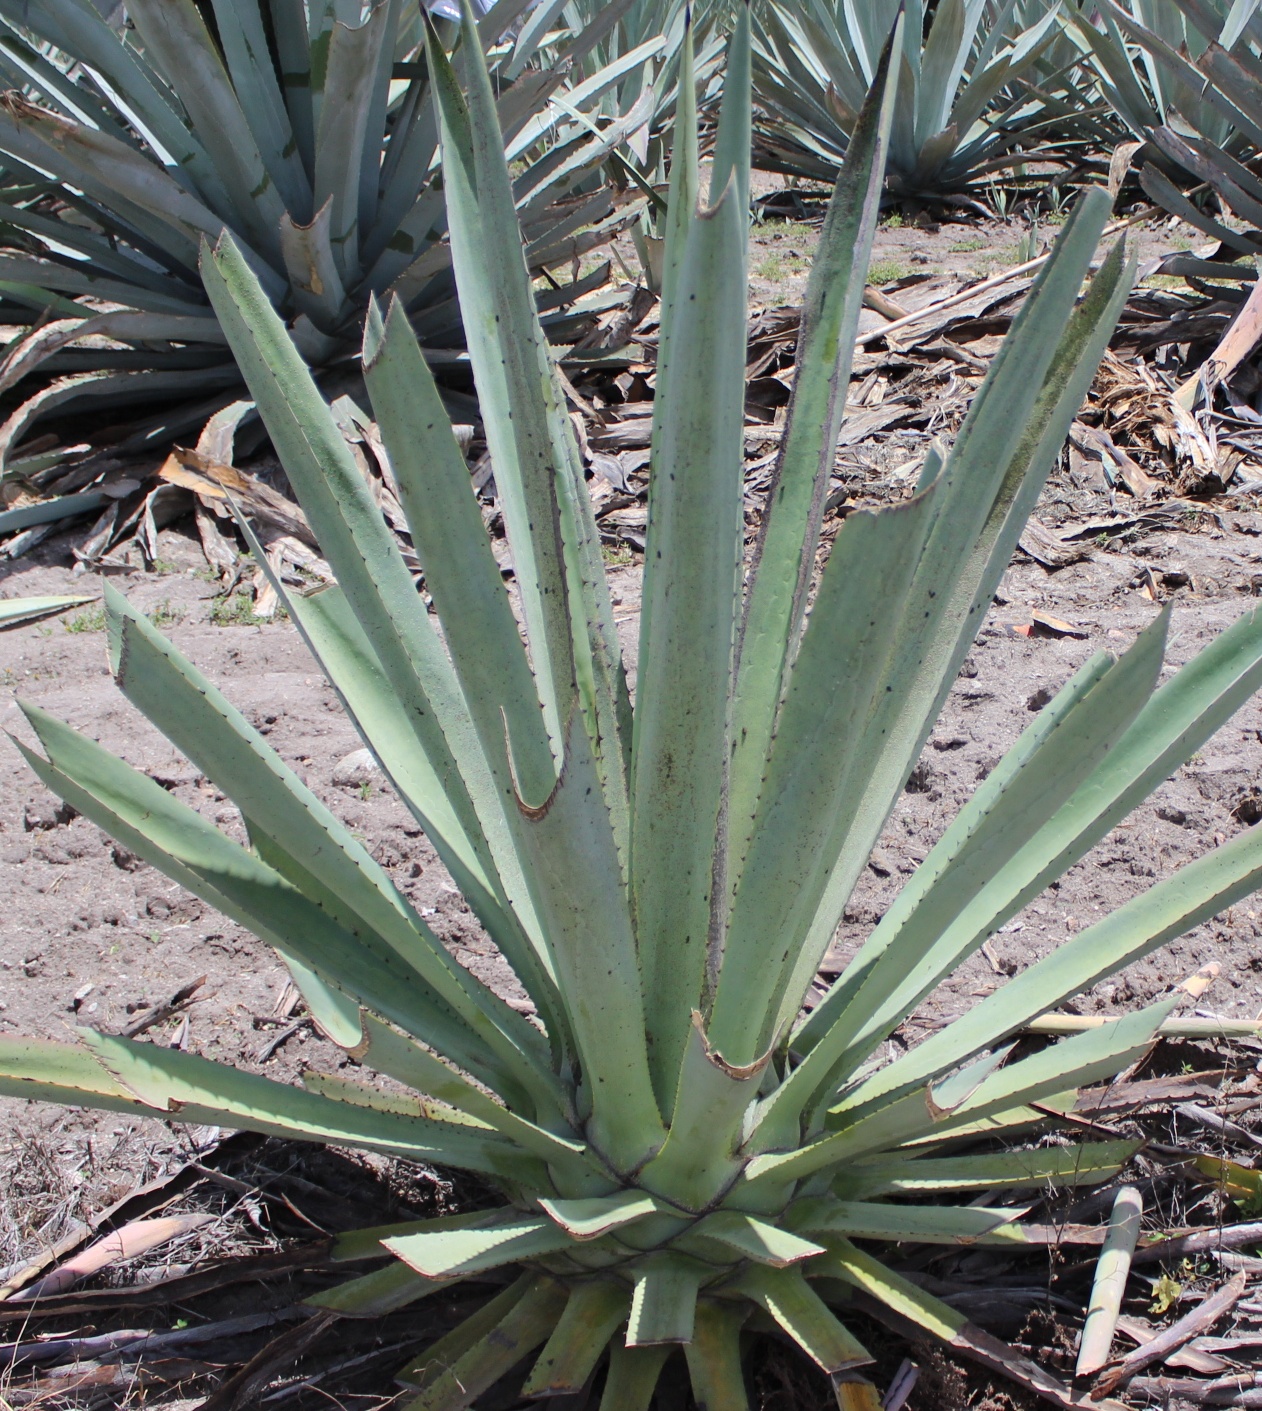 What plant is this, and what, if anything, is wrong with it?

agave, healthy
